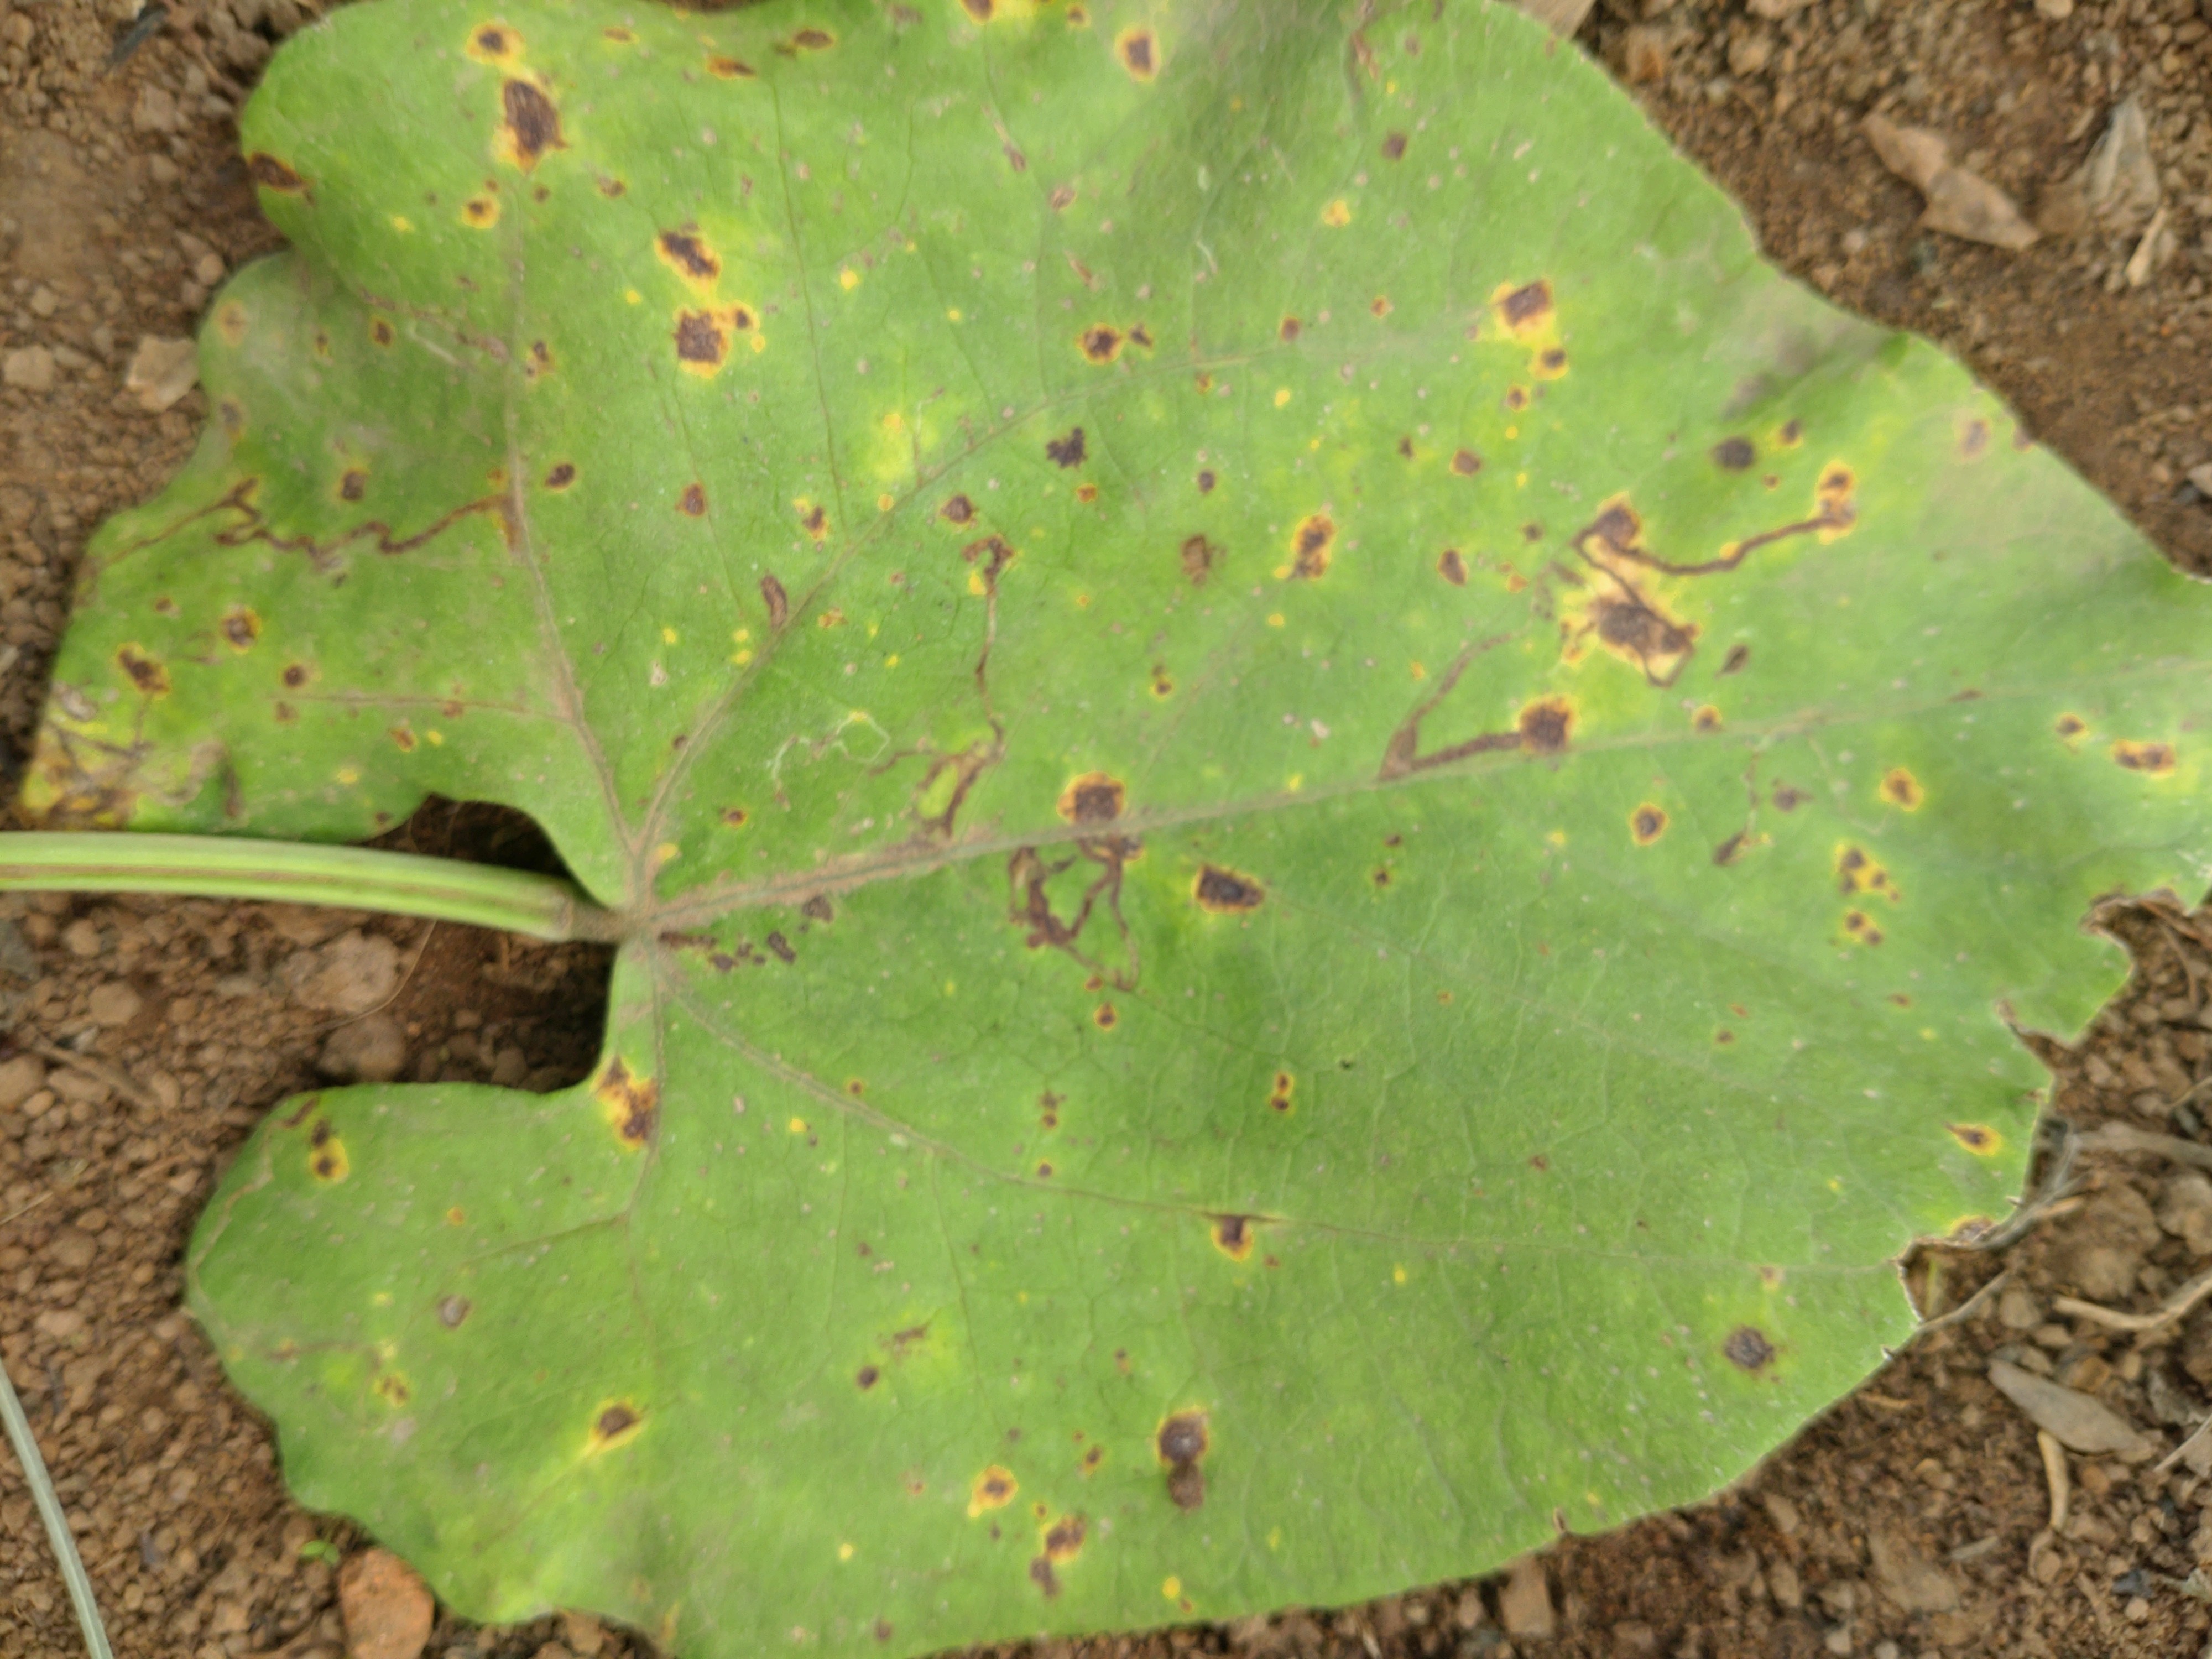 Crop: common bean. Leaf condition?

rust
